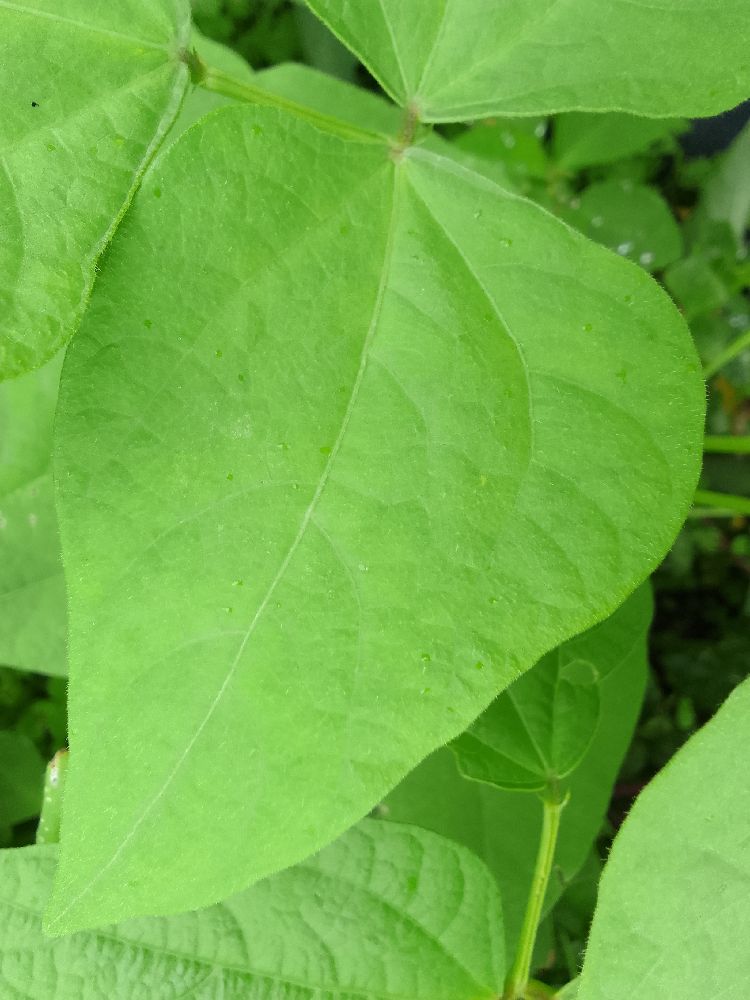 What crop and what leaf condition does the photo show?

common bean, healthy
